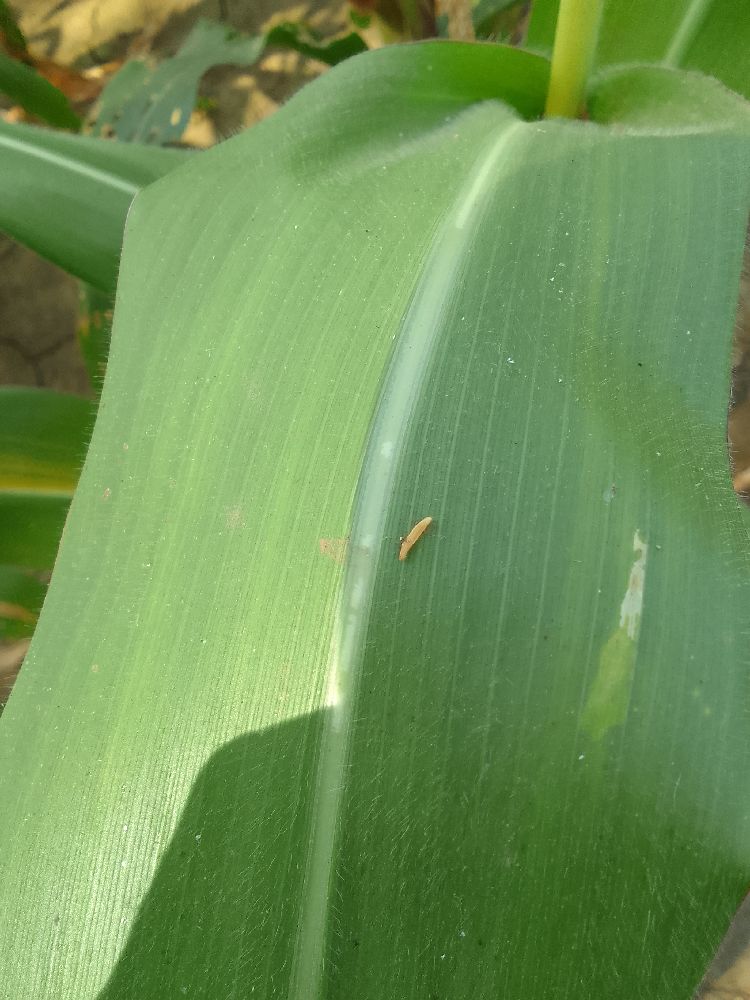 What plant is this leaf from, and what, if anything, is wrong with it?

maize, healthy
